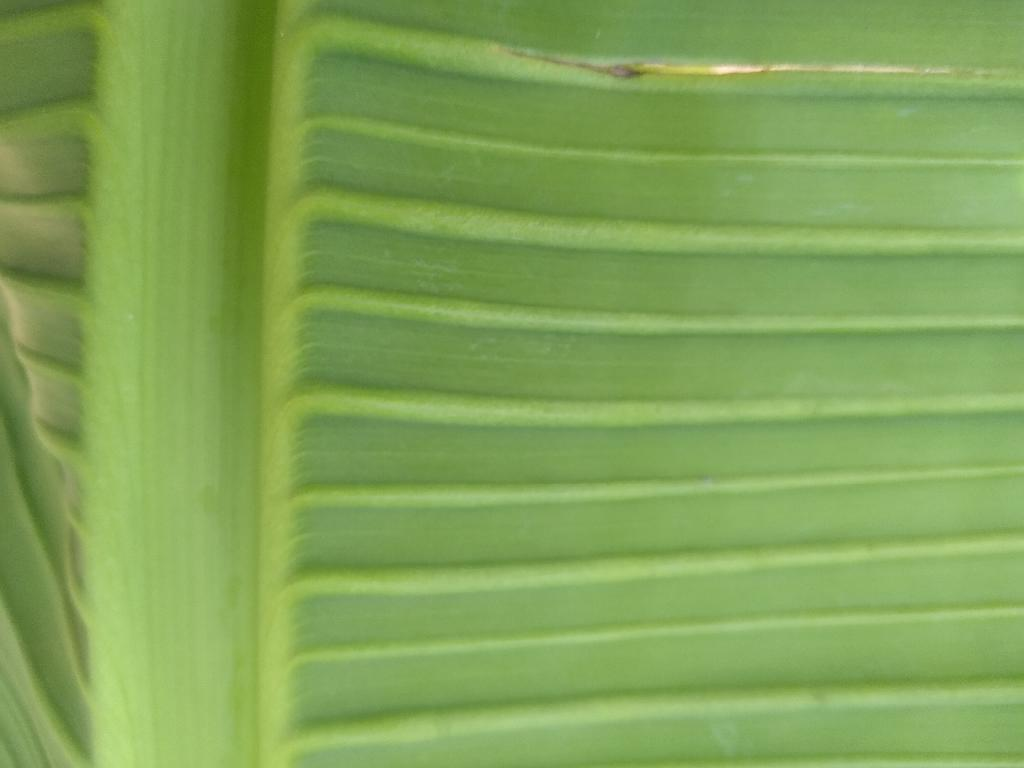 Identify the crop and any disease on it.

banana, healthy
